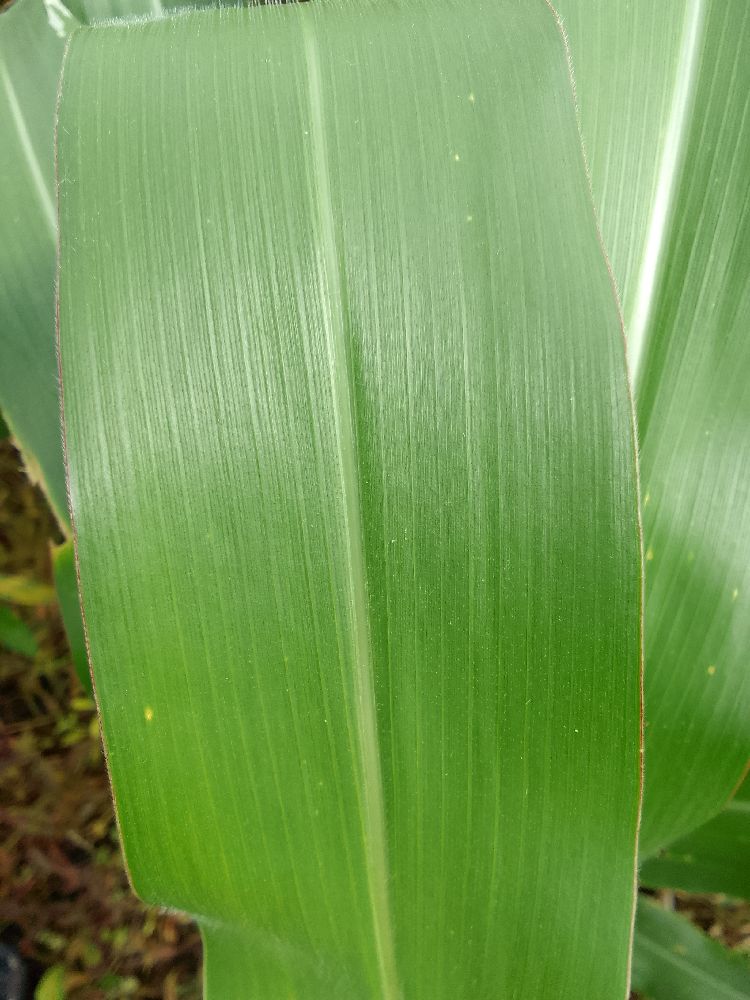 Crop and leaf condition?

maize, healthy
